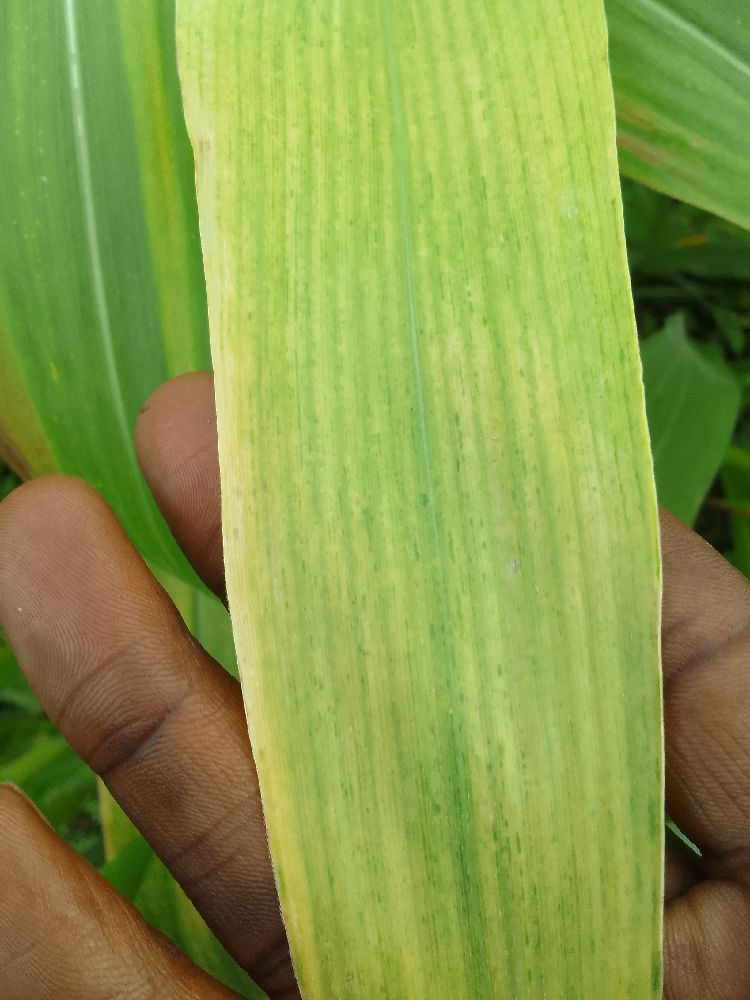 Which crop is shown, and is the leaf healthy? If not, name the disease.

maize, maize lethal necrosis
